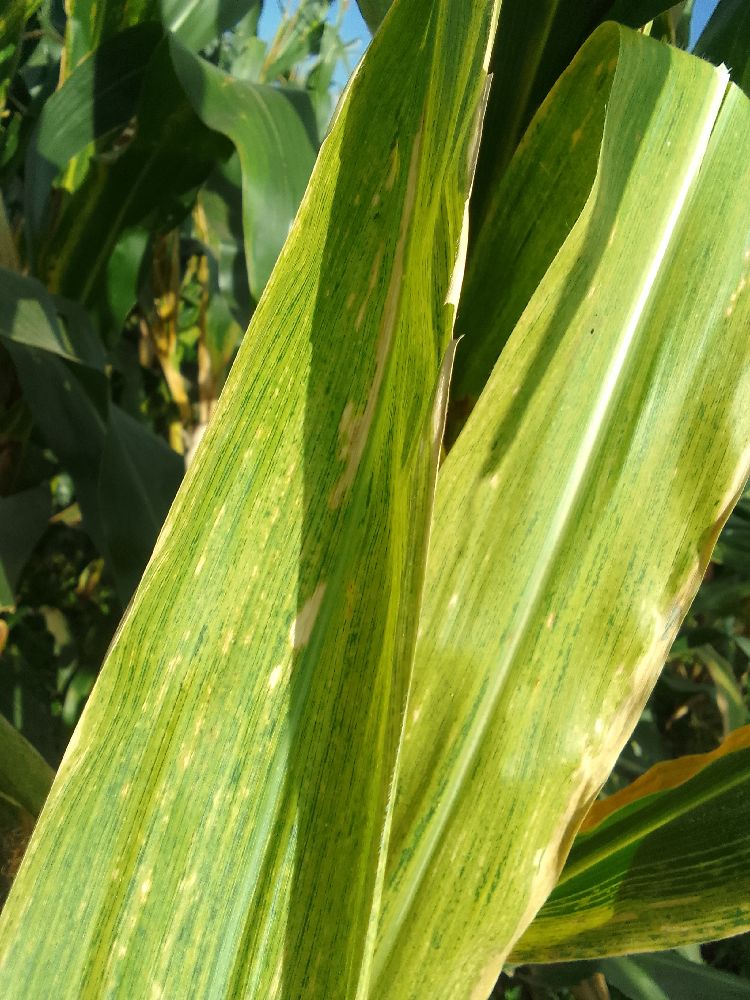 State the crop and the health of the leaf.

maize, maize lethal necrosis
